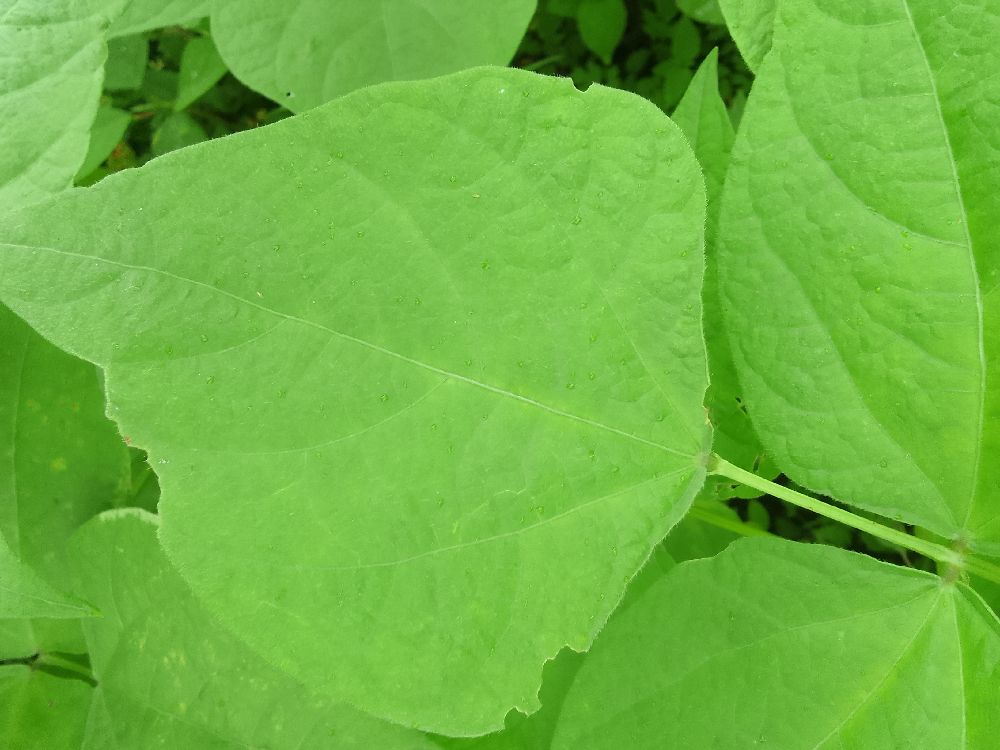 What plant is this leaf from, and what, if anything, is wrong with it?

common bean, healthy
